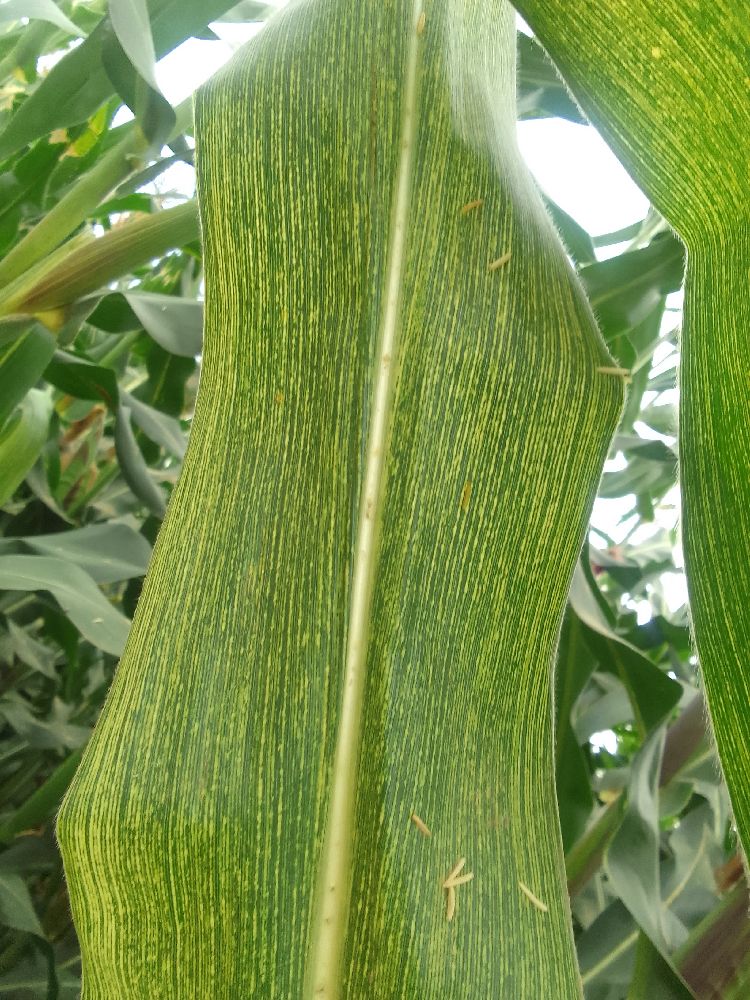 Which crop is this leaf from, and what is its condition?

maize, maize streak virus
